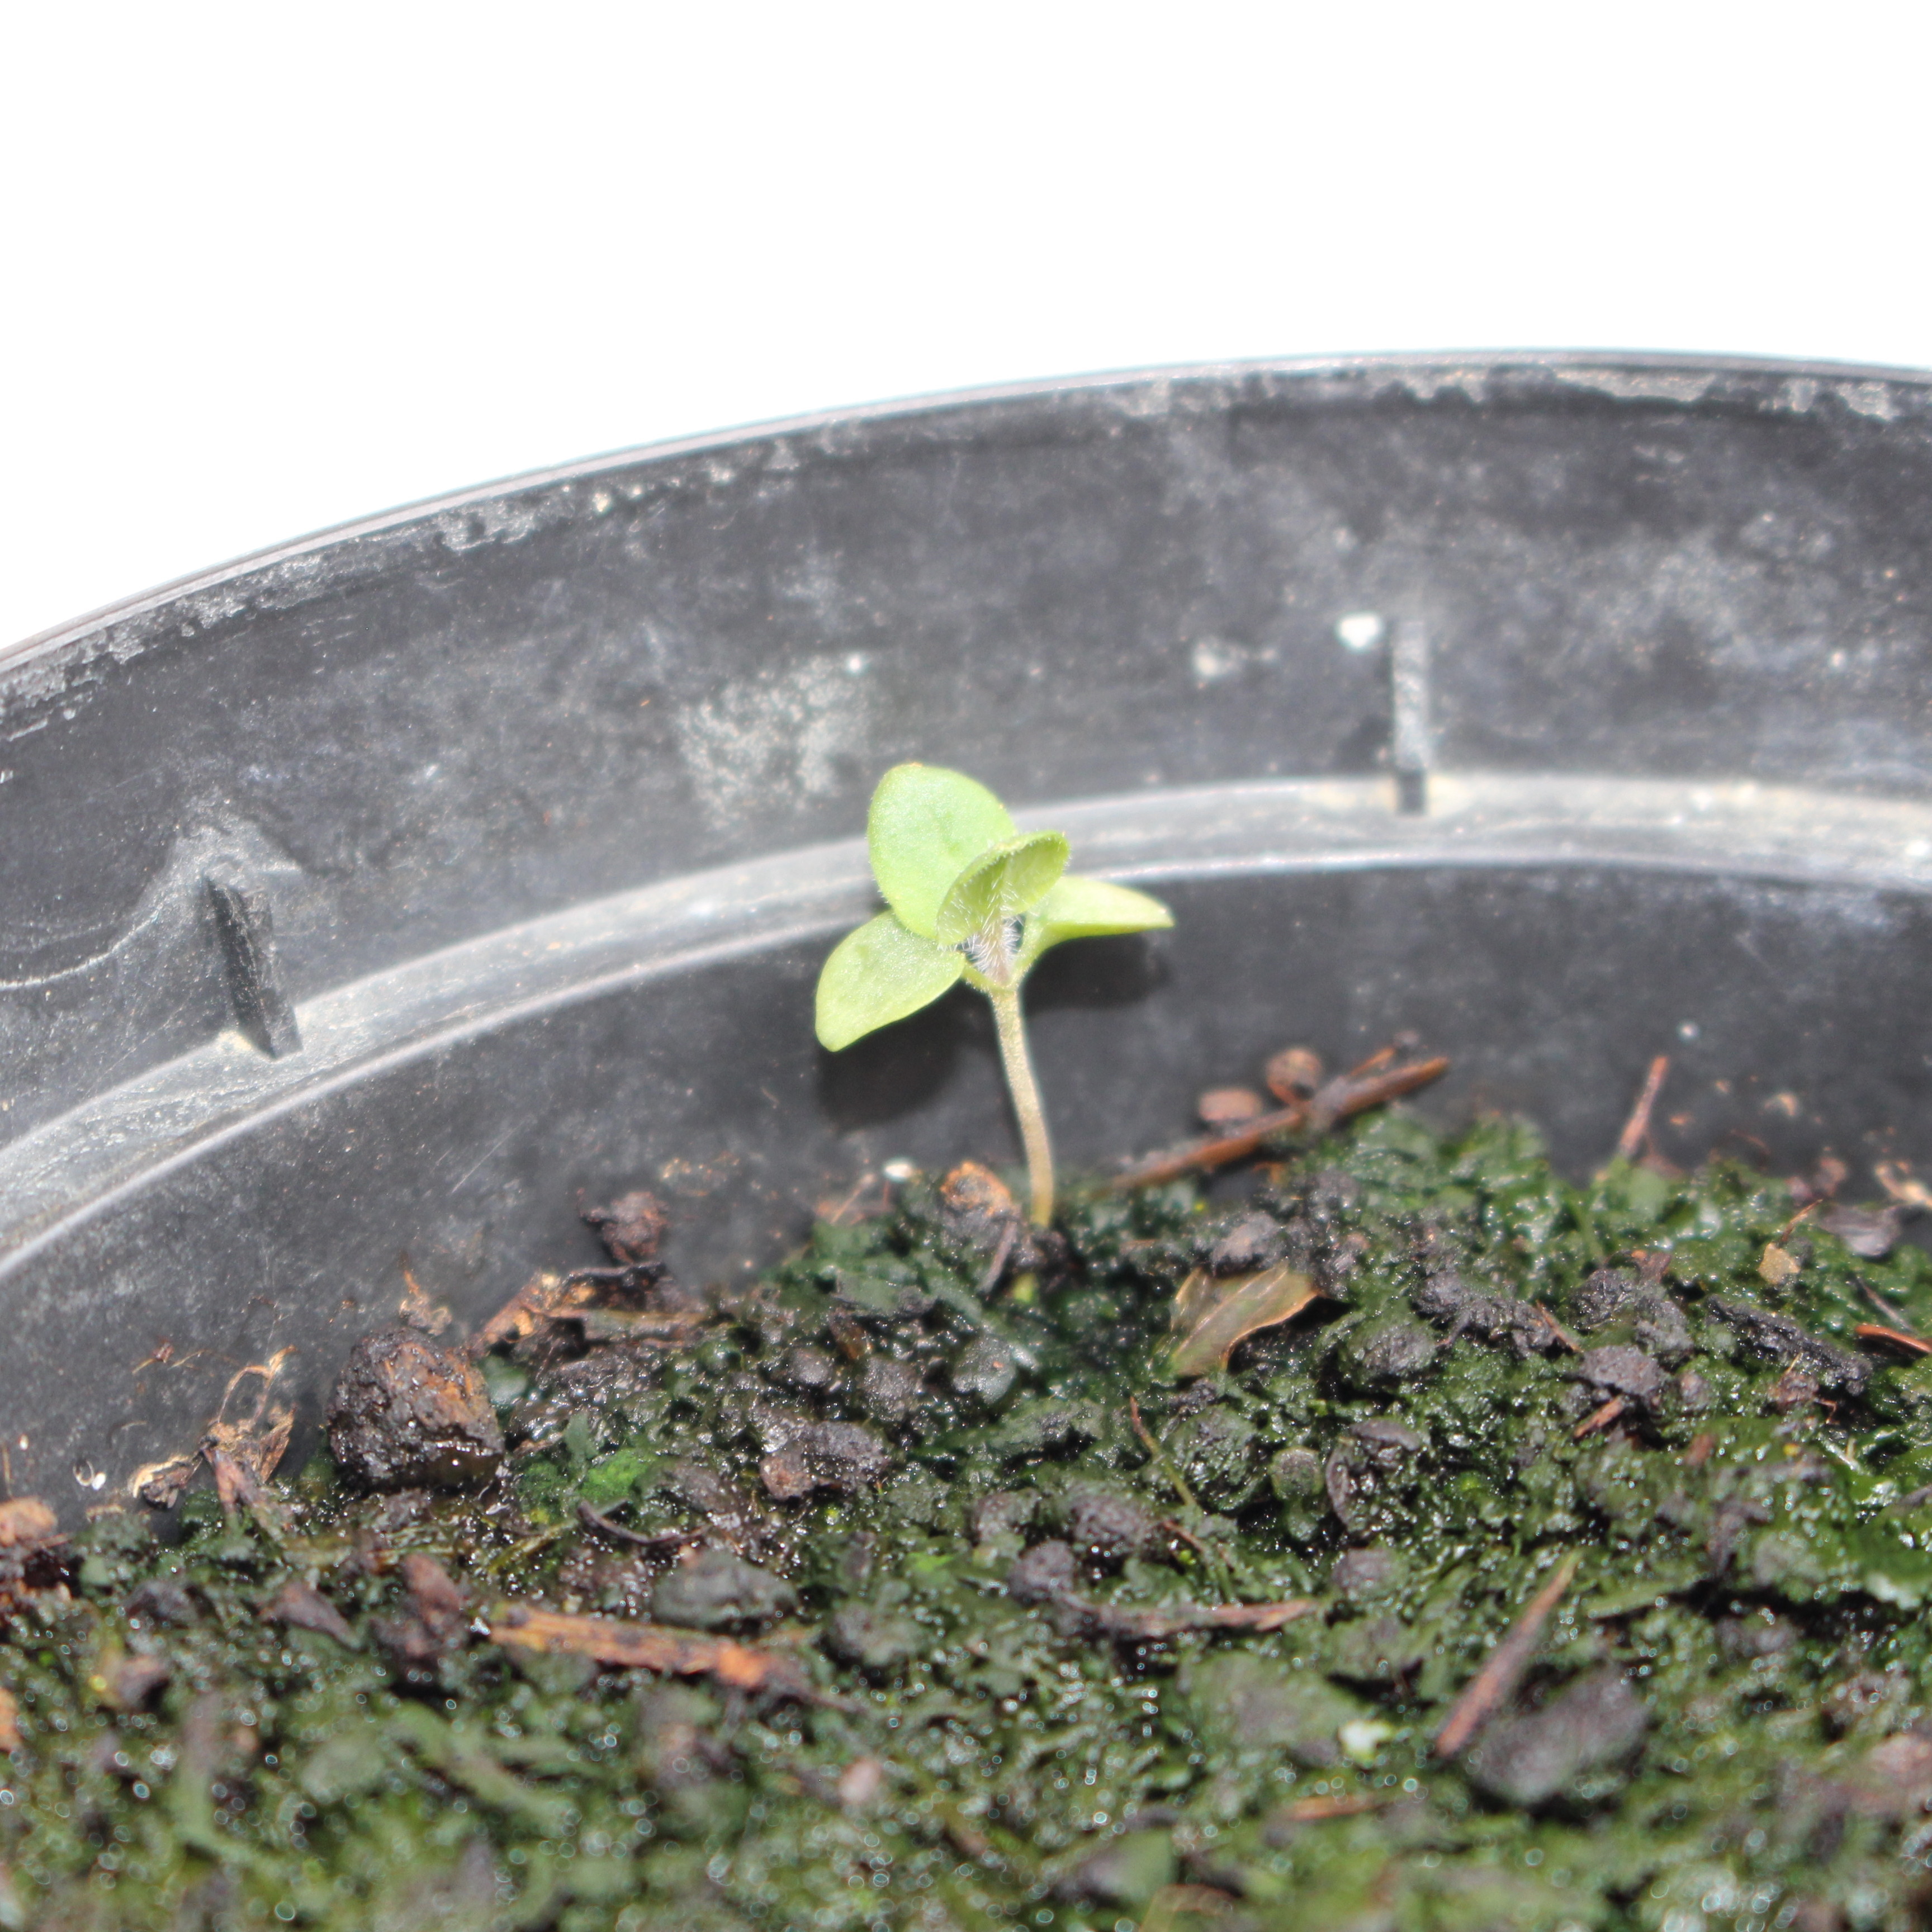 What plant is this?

Veronica persica
